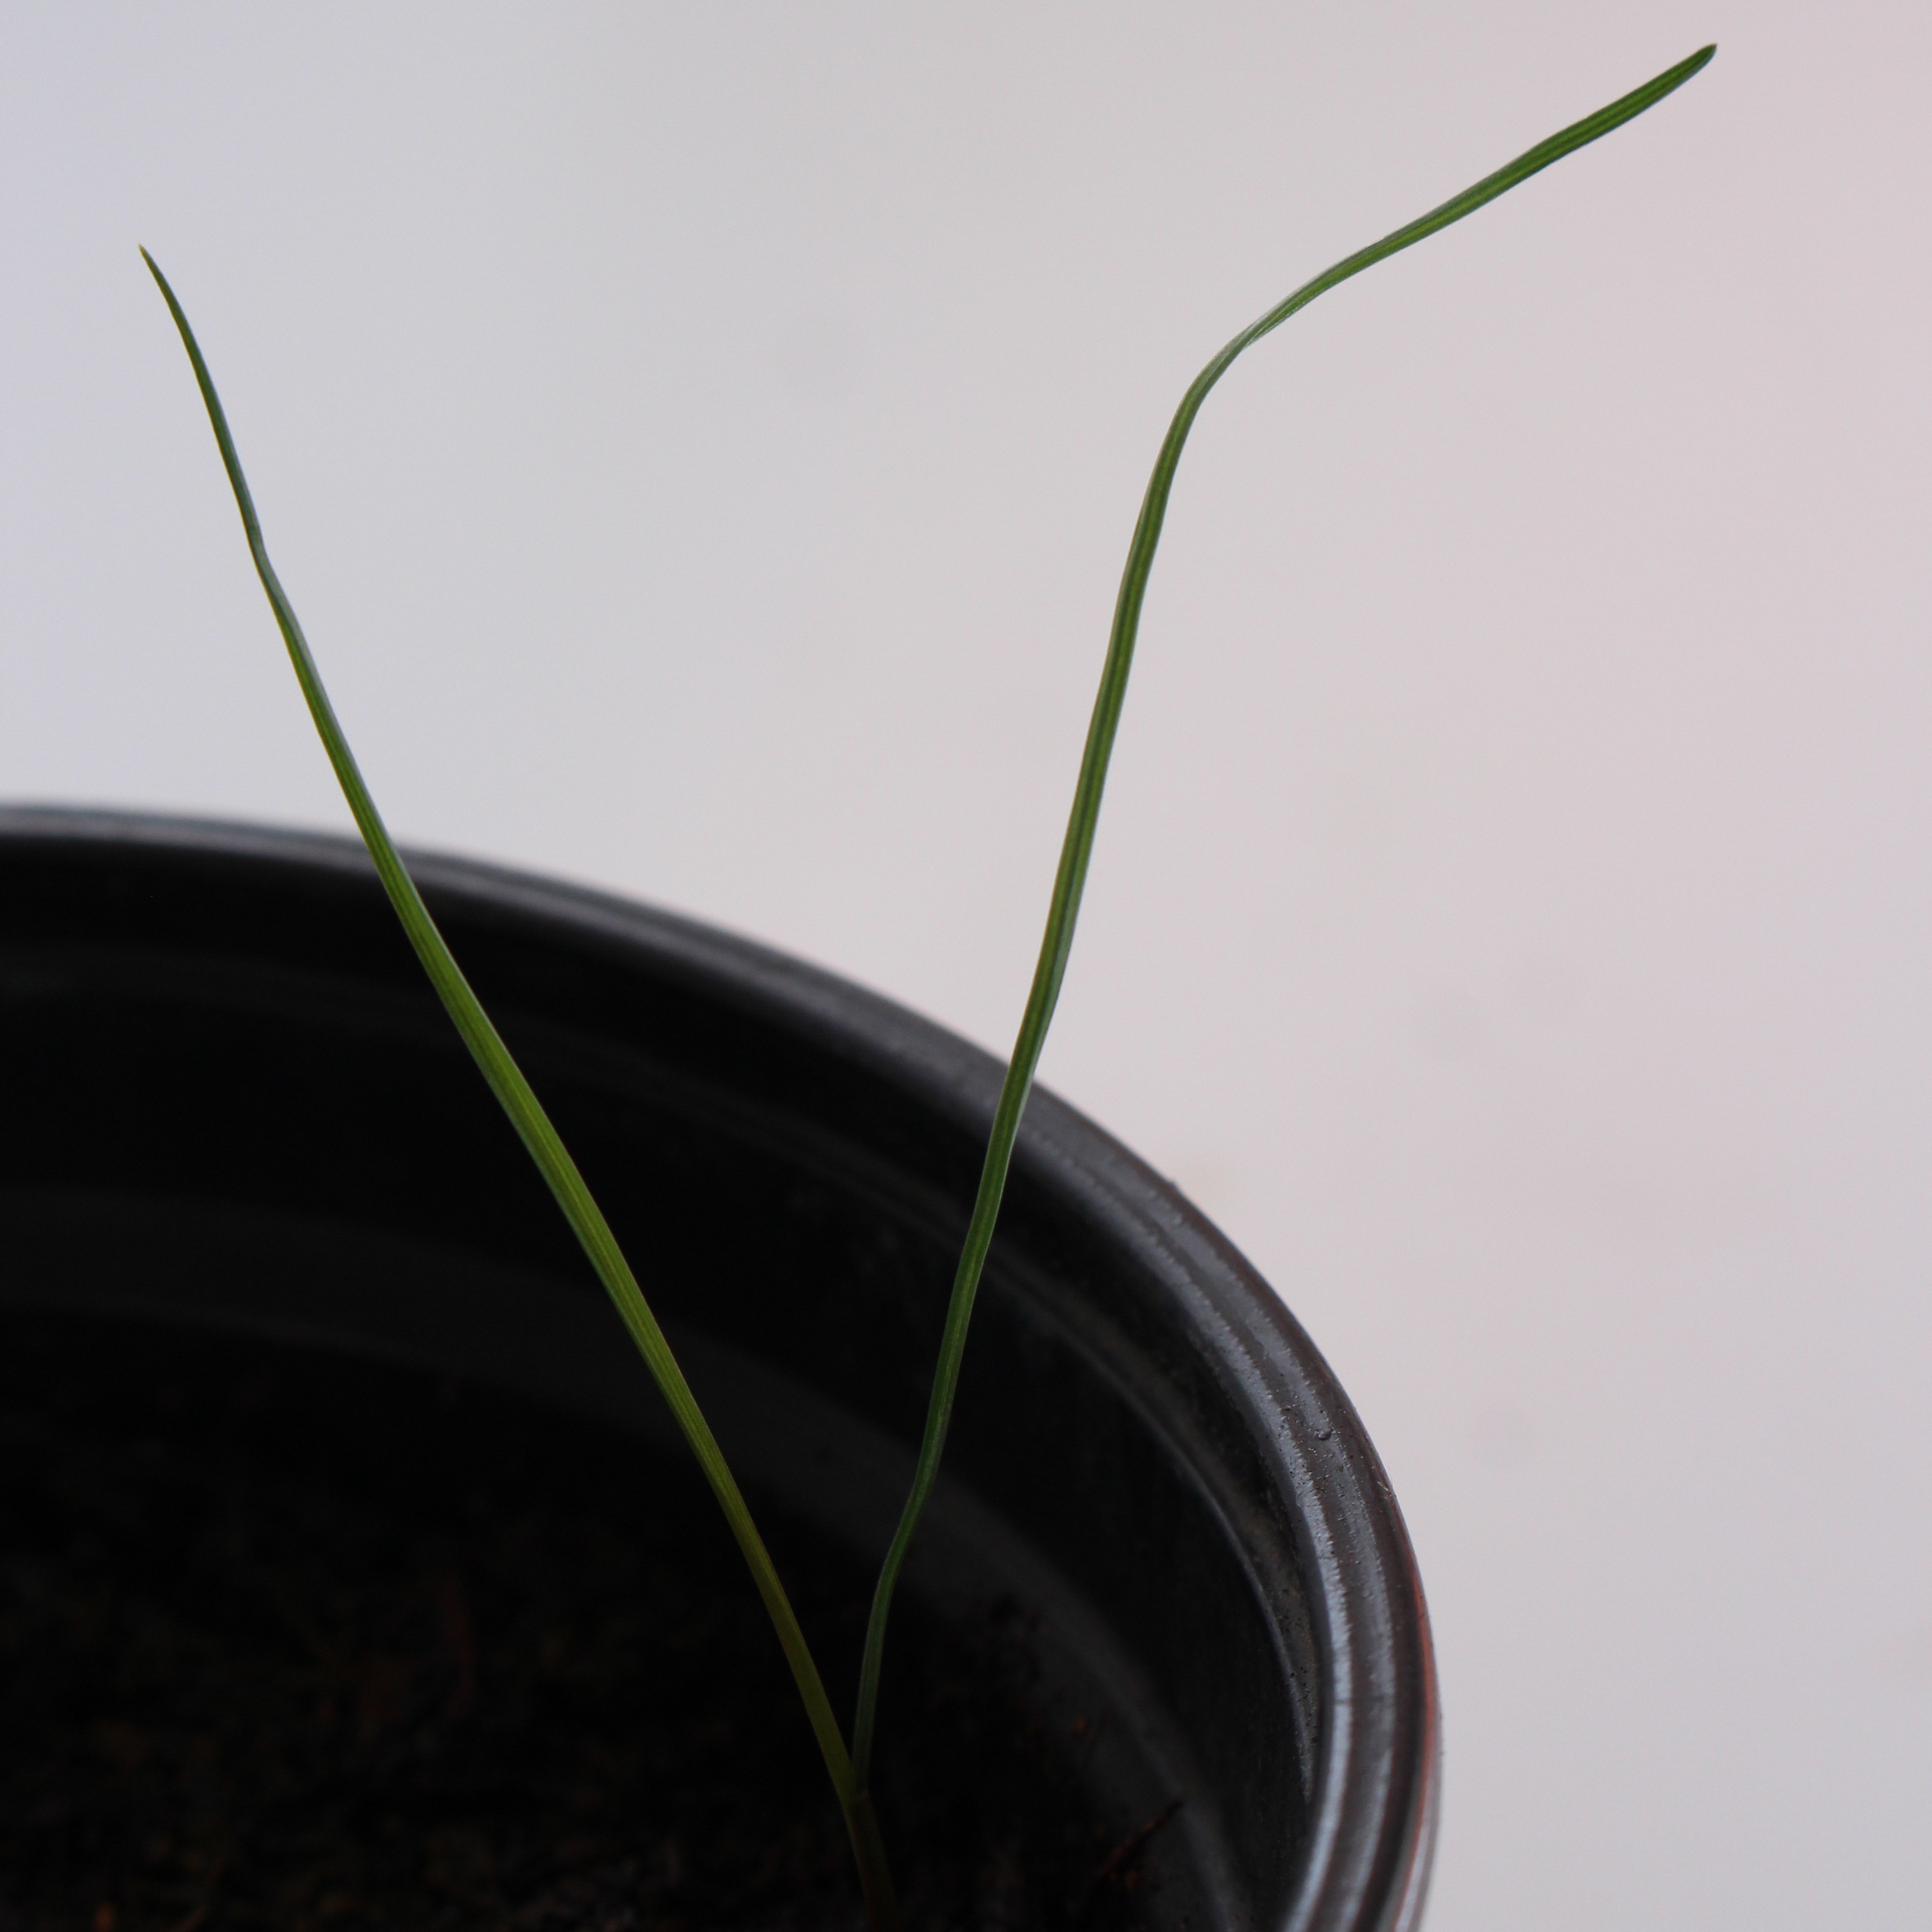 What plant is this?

Lolium multiflorum
